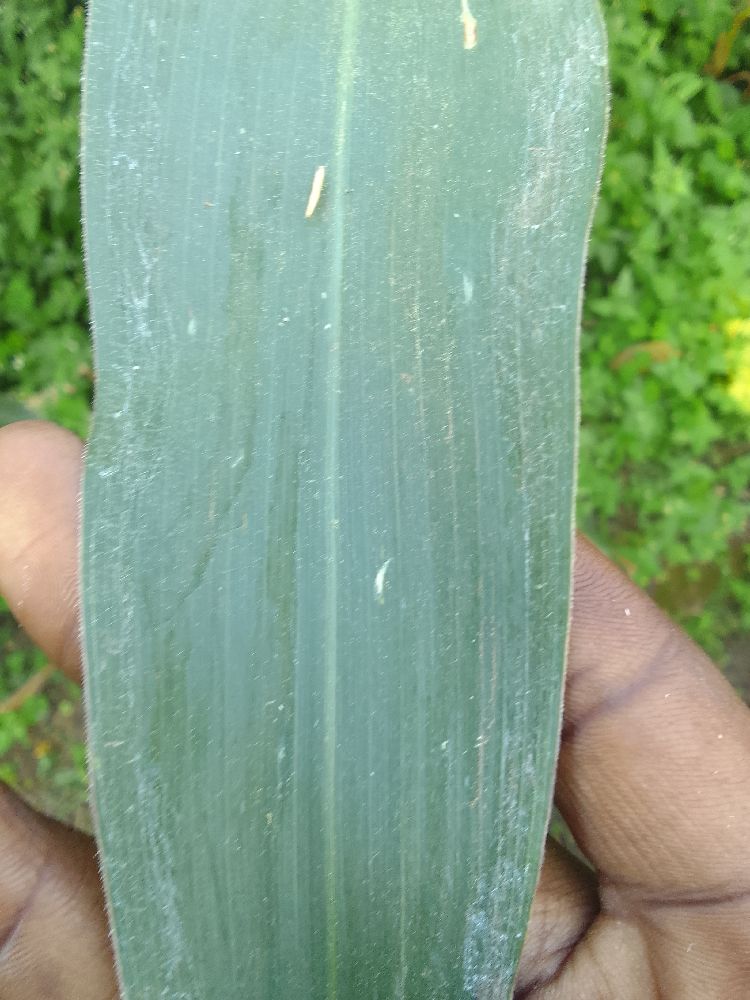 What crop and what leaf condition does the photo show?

maize, healthy
